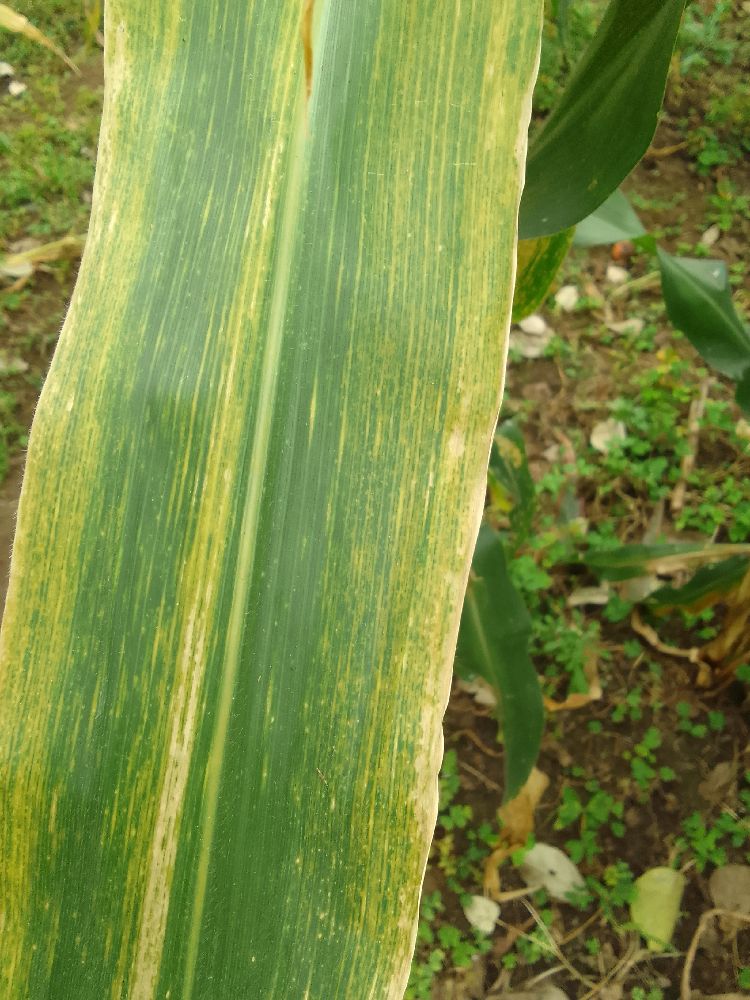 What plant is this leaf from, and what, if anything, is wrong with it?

maize, maize lethal necrosis
